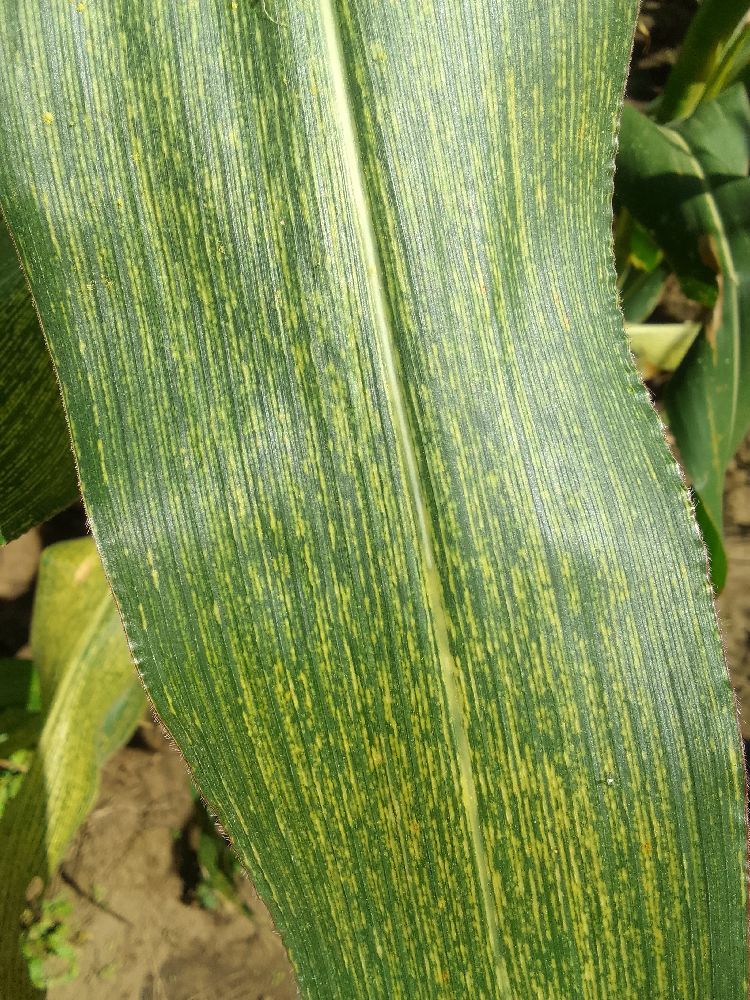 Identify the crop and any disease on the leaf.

maize, maize streak virus
